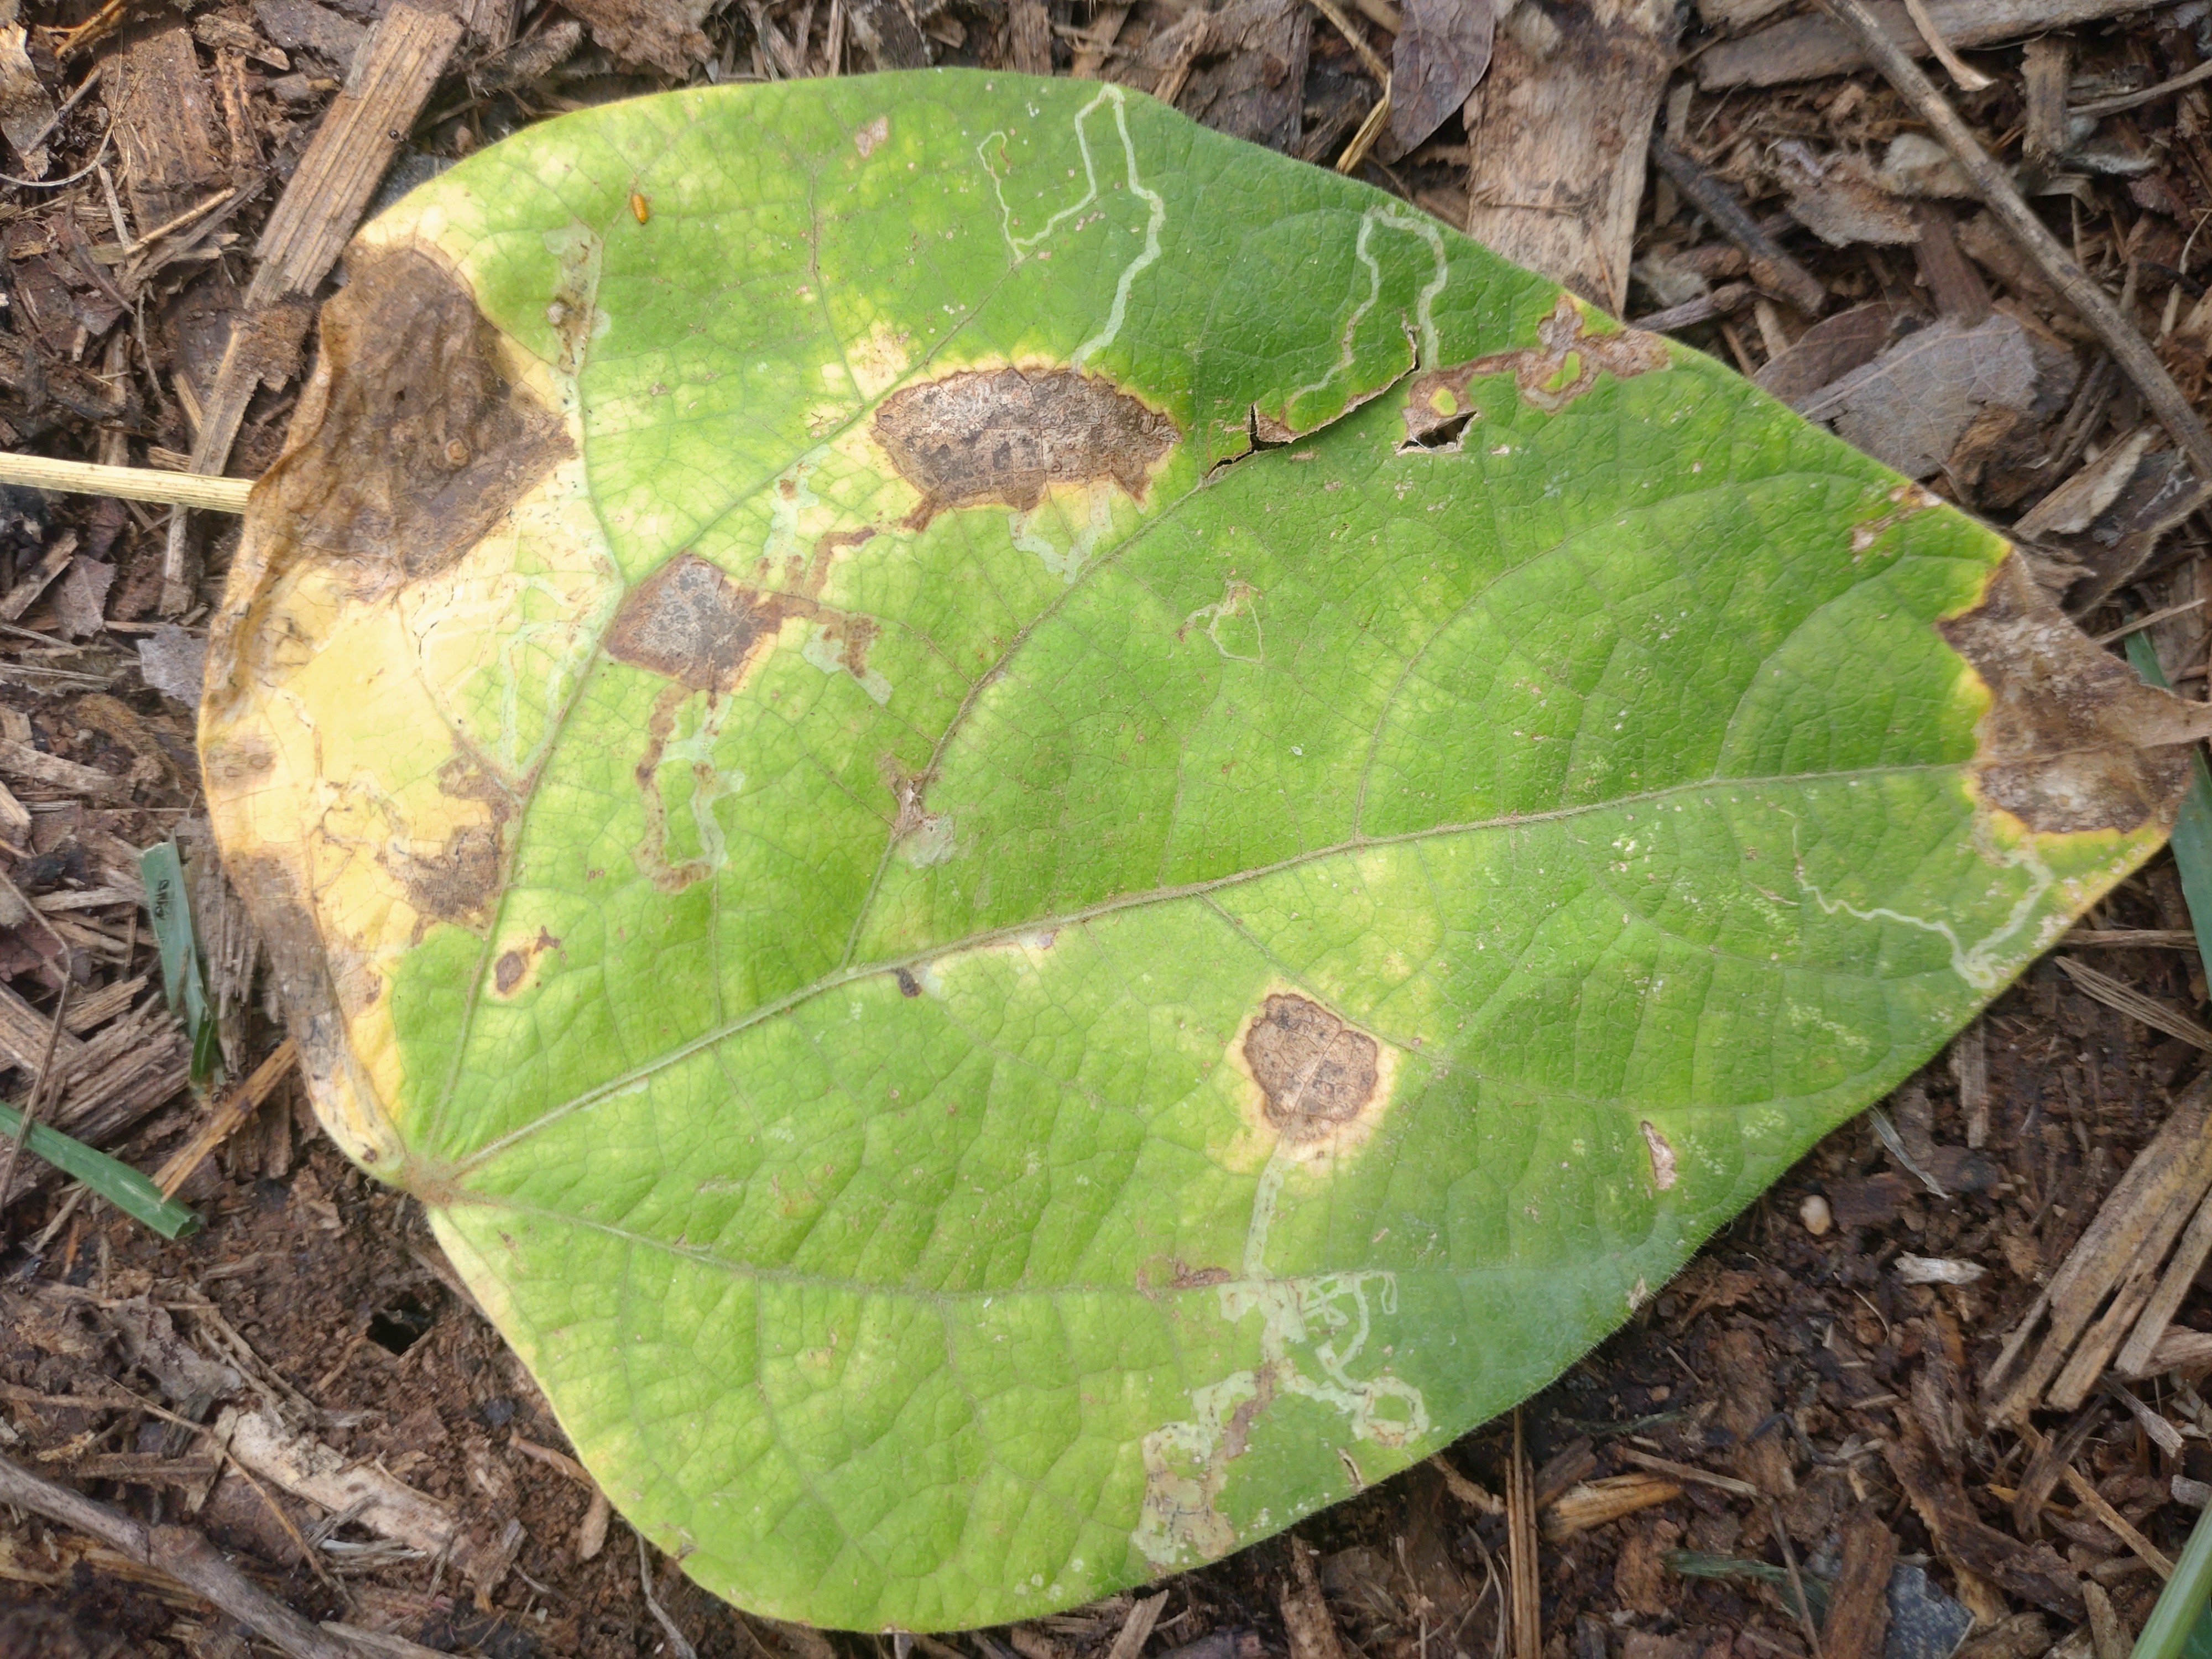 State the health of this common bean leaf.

anthracnose
